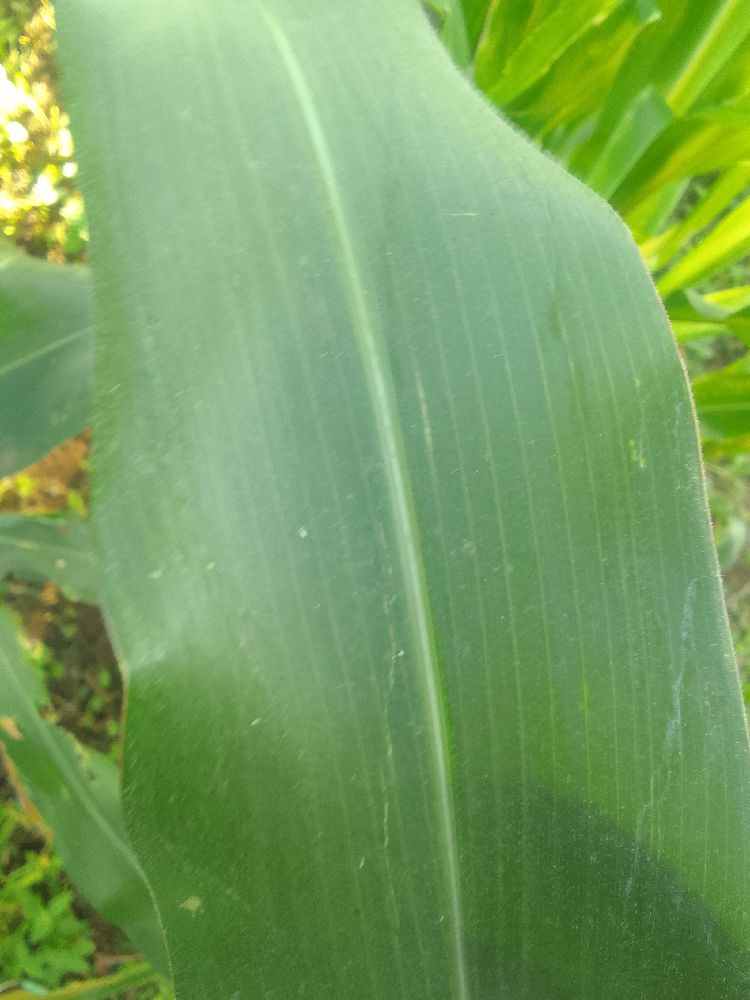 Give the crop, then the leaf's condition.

maize, healthy
